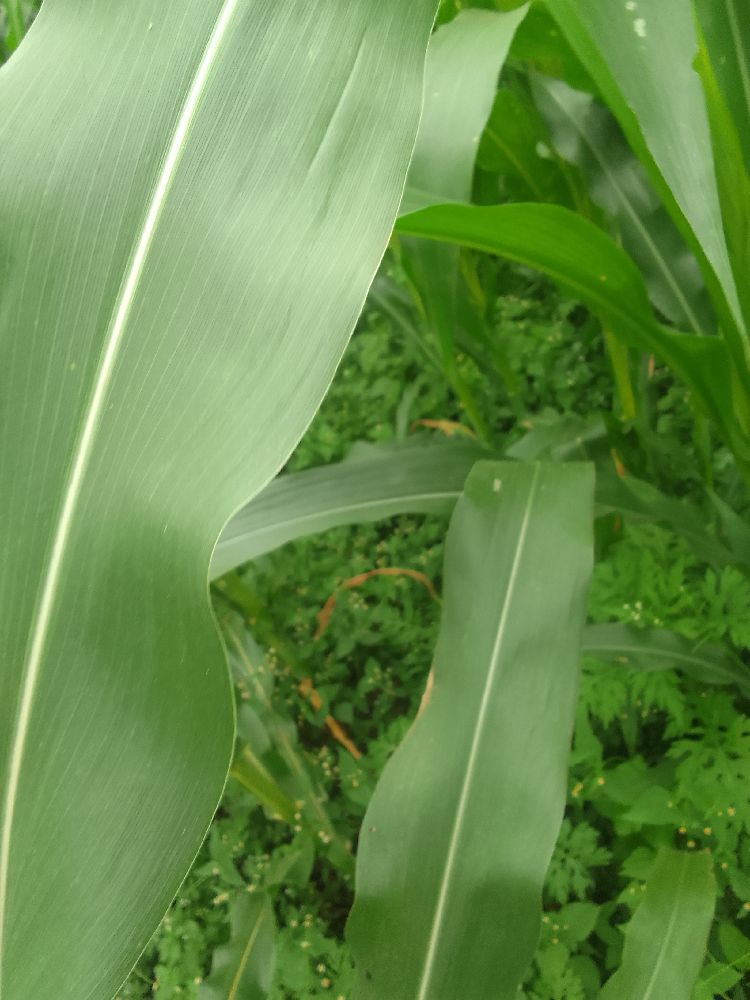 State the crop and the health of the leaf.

maize, healthy
